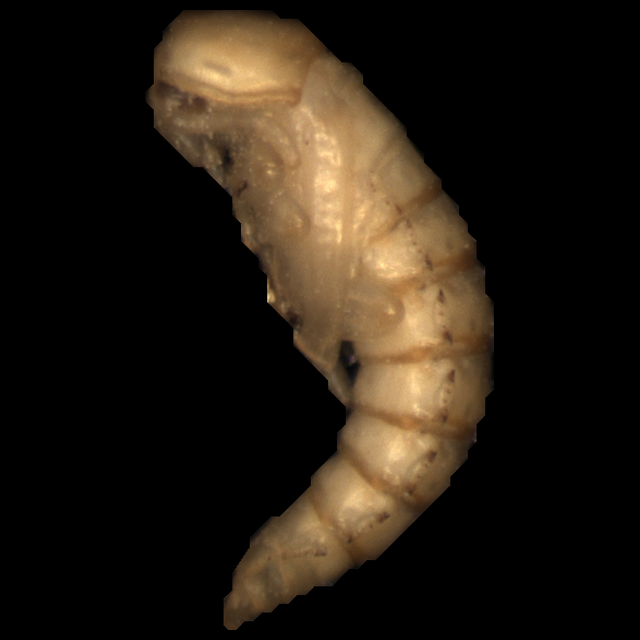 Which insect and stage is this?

mealworm pupa
